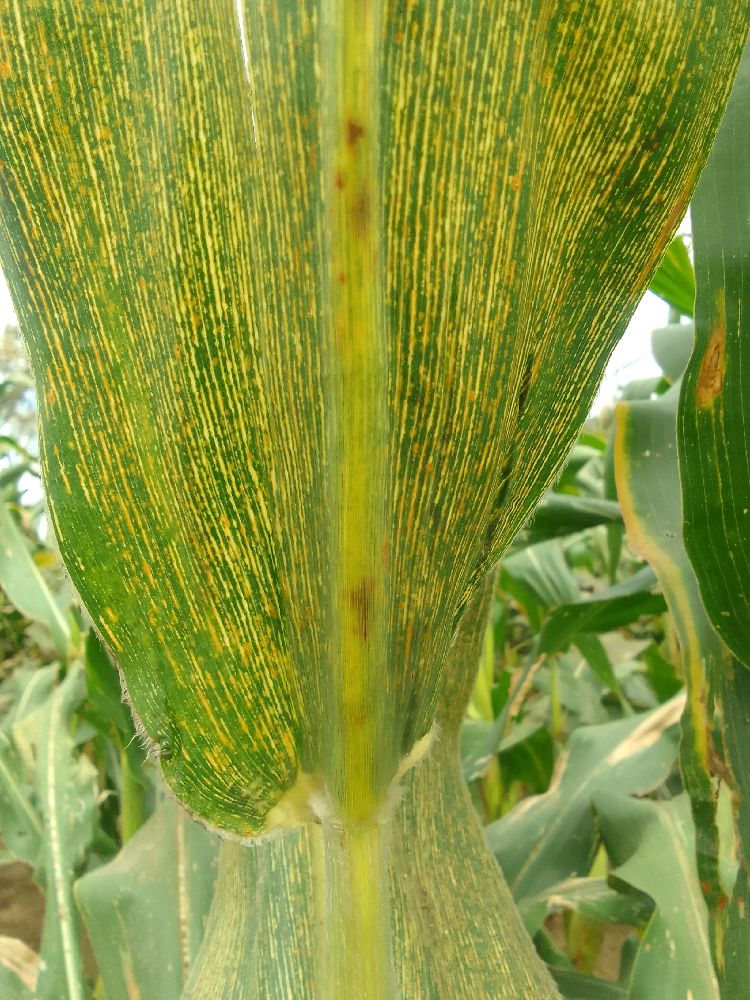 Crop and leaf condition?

maize, maize streak virus
